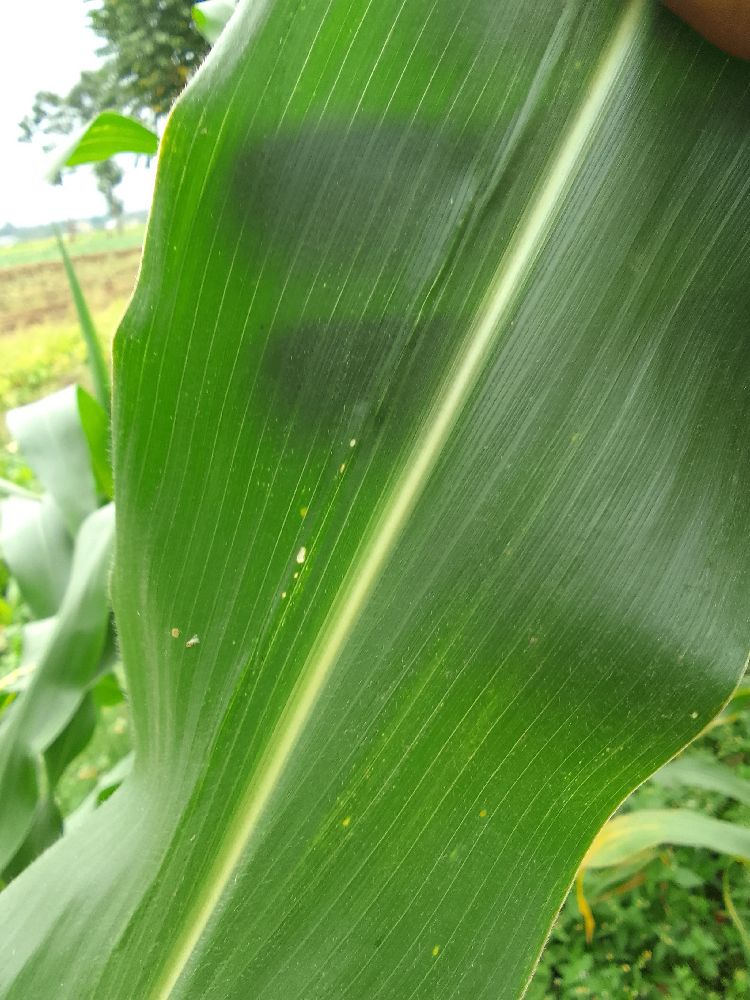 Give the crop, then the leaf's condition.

maize, healthy
